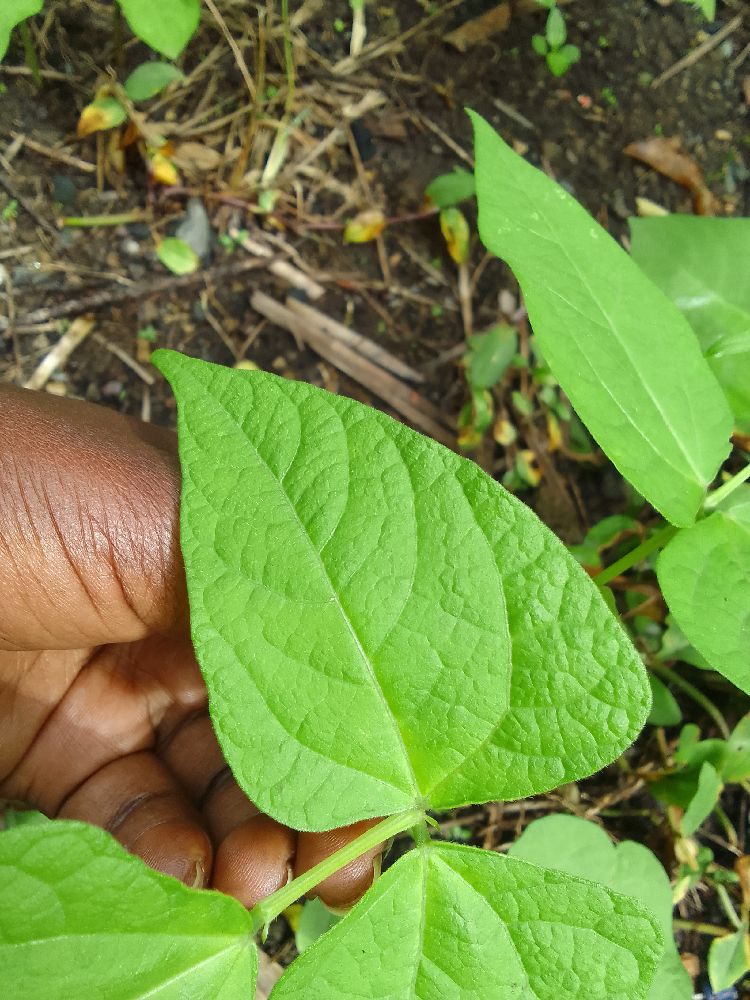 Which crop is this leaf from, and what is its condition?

common bean, healthy
